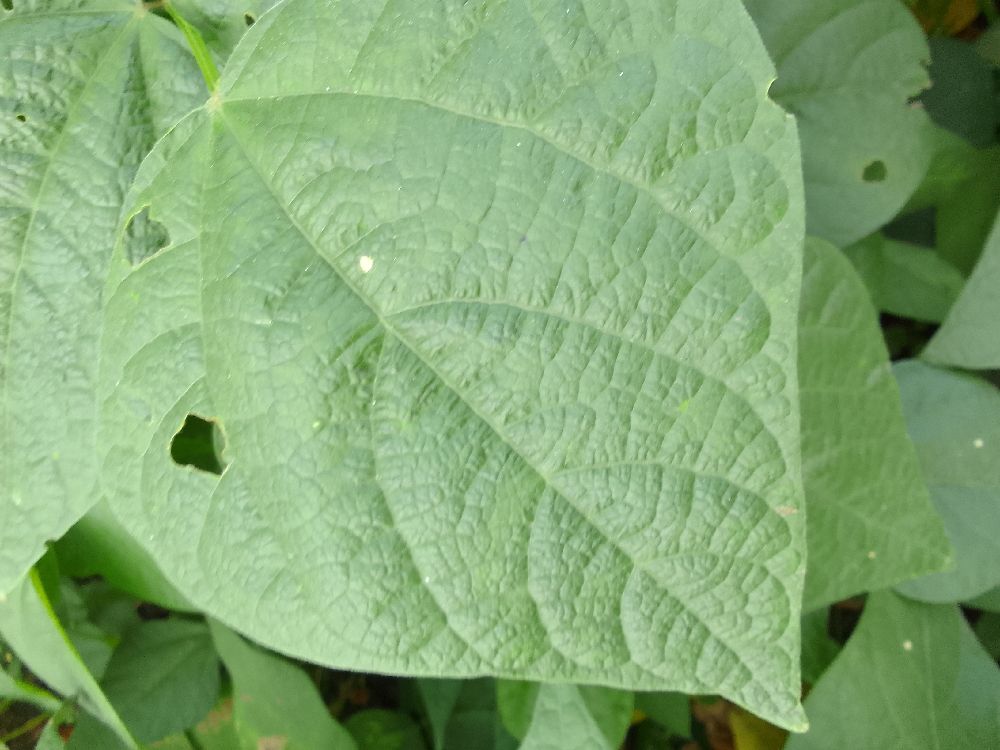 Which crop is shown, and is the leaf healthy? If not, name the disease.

common bean, healthy
